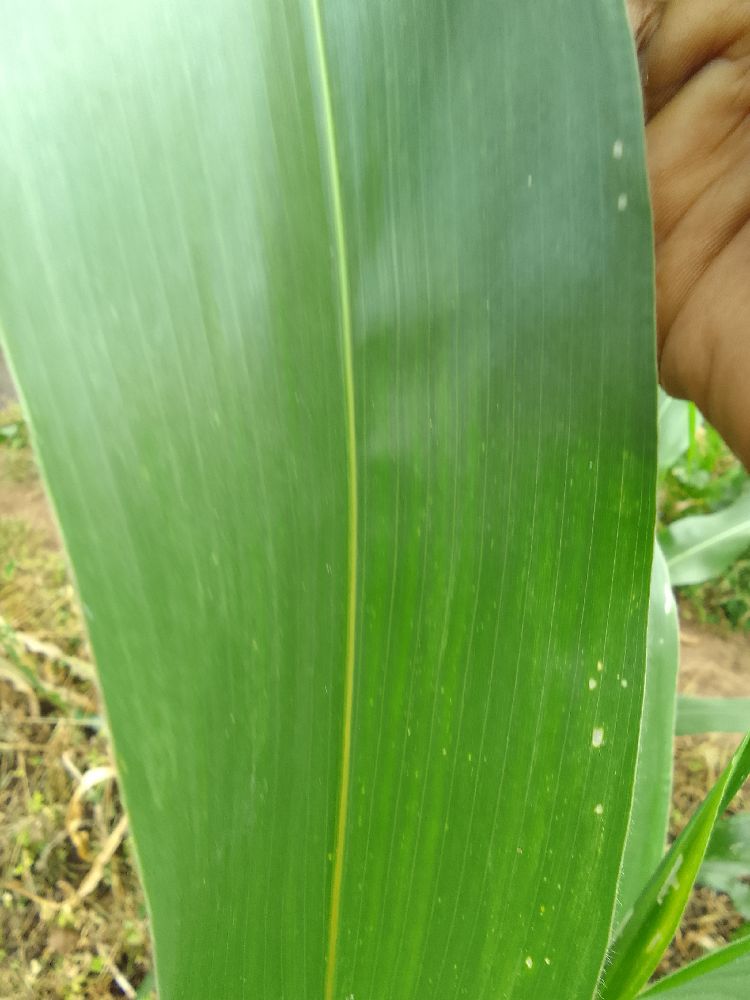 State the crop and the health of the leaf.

maize, healthy
